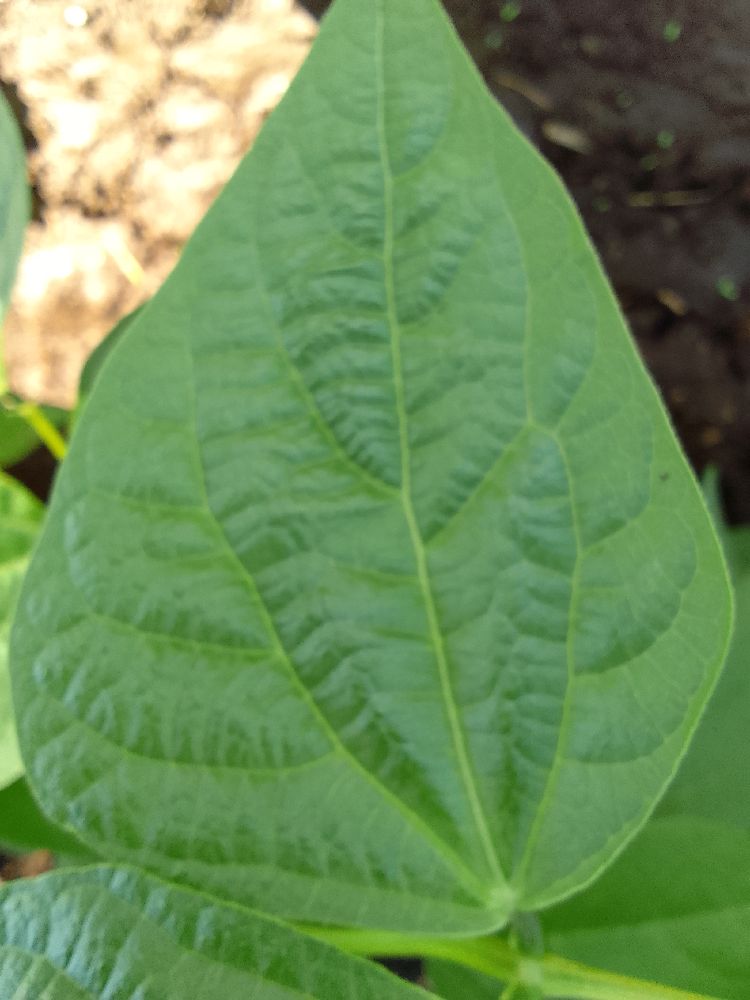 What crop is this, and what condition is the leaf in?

common bean, healthy
